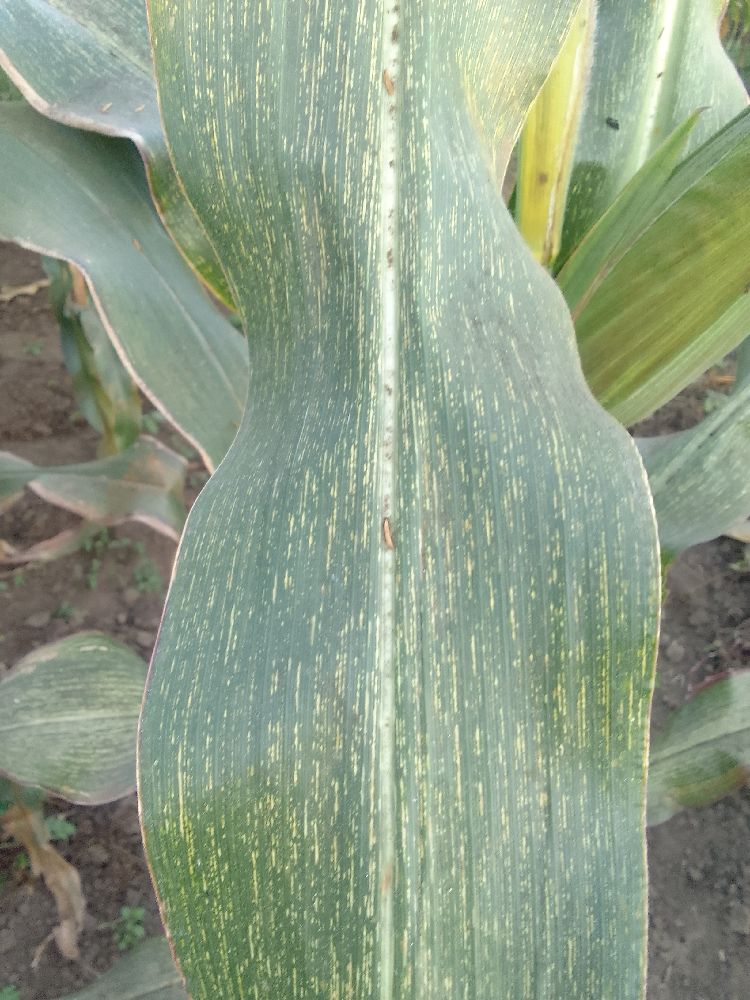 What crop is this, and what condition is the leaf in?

maize, maize streak virus
